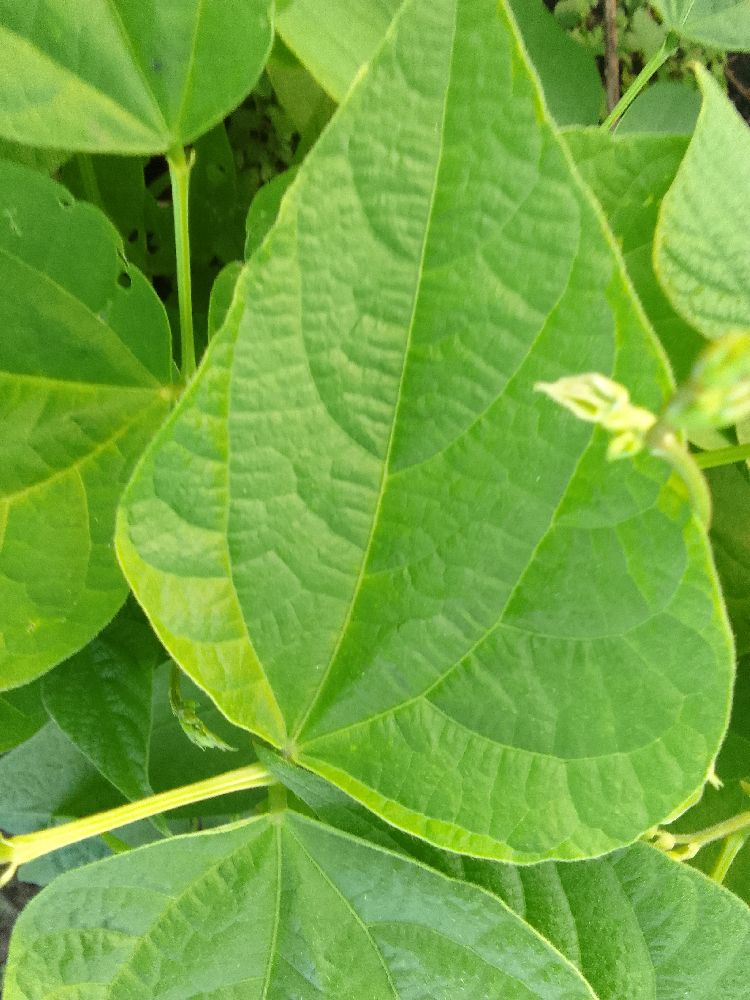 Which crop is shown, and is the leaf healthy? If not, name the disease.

common bean, healthy
